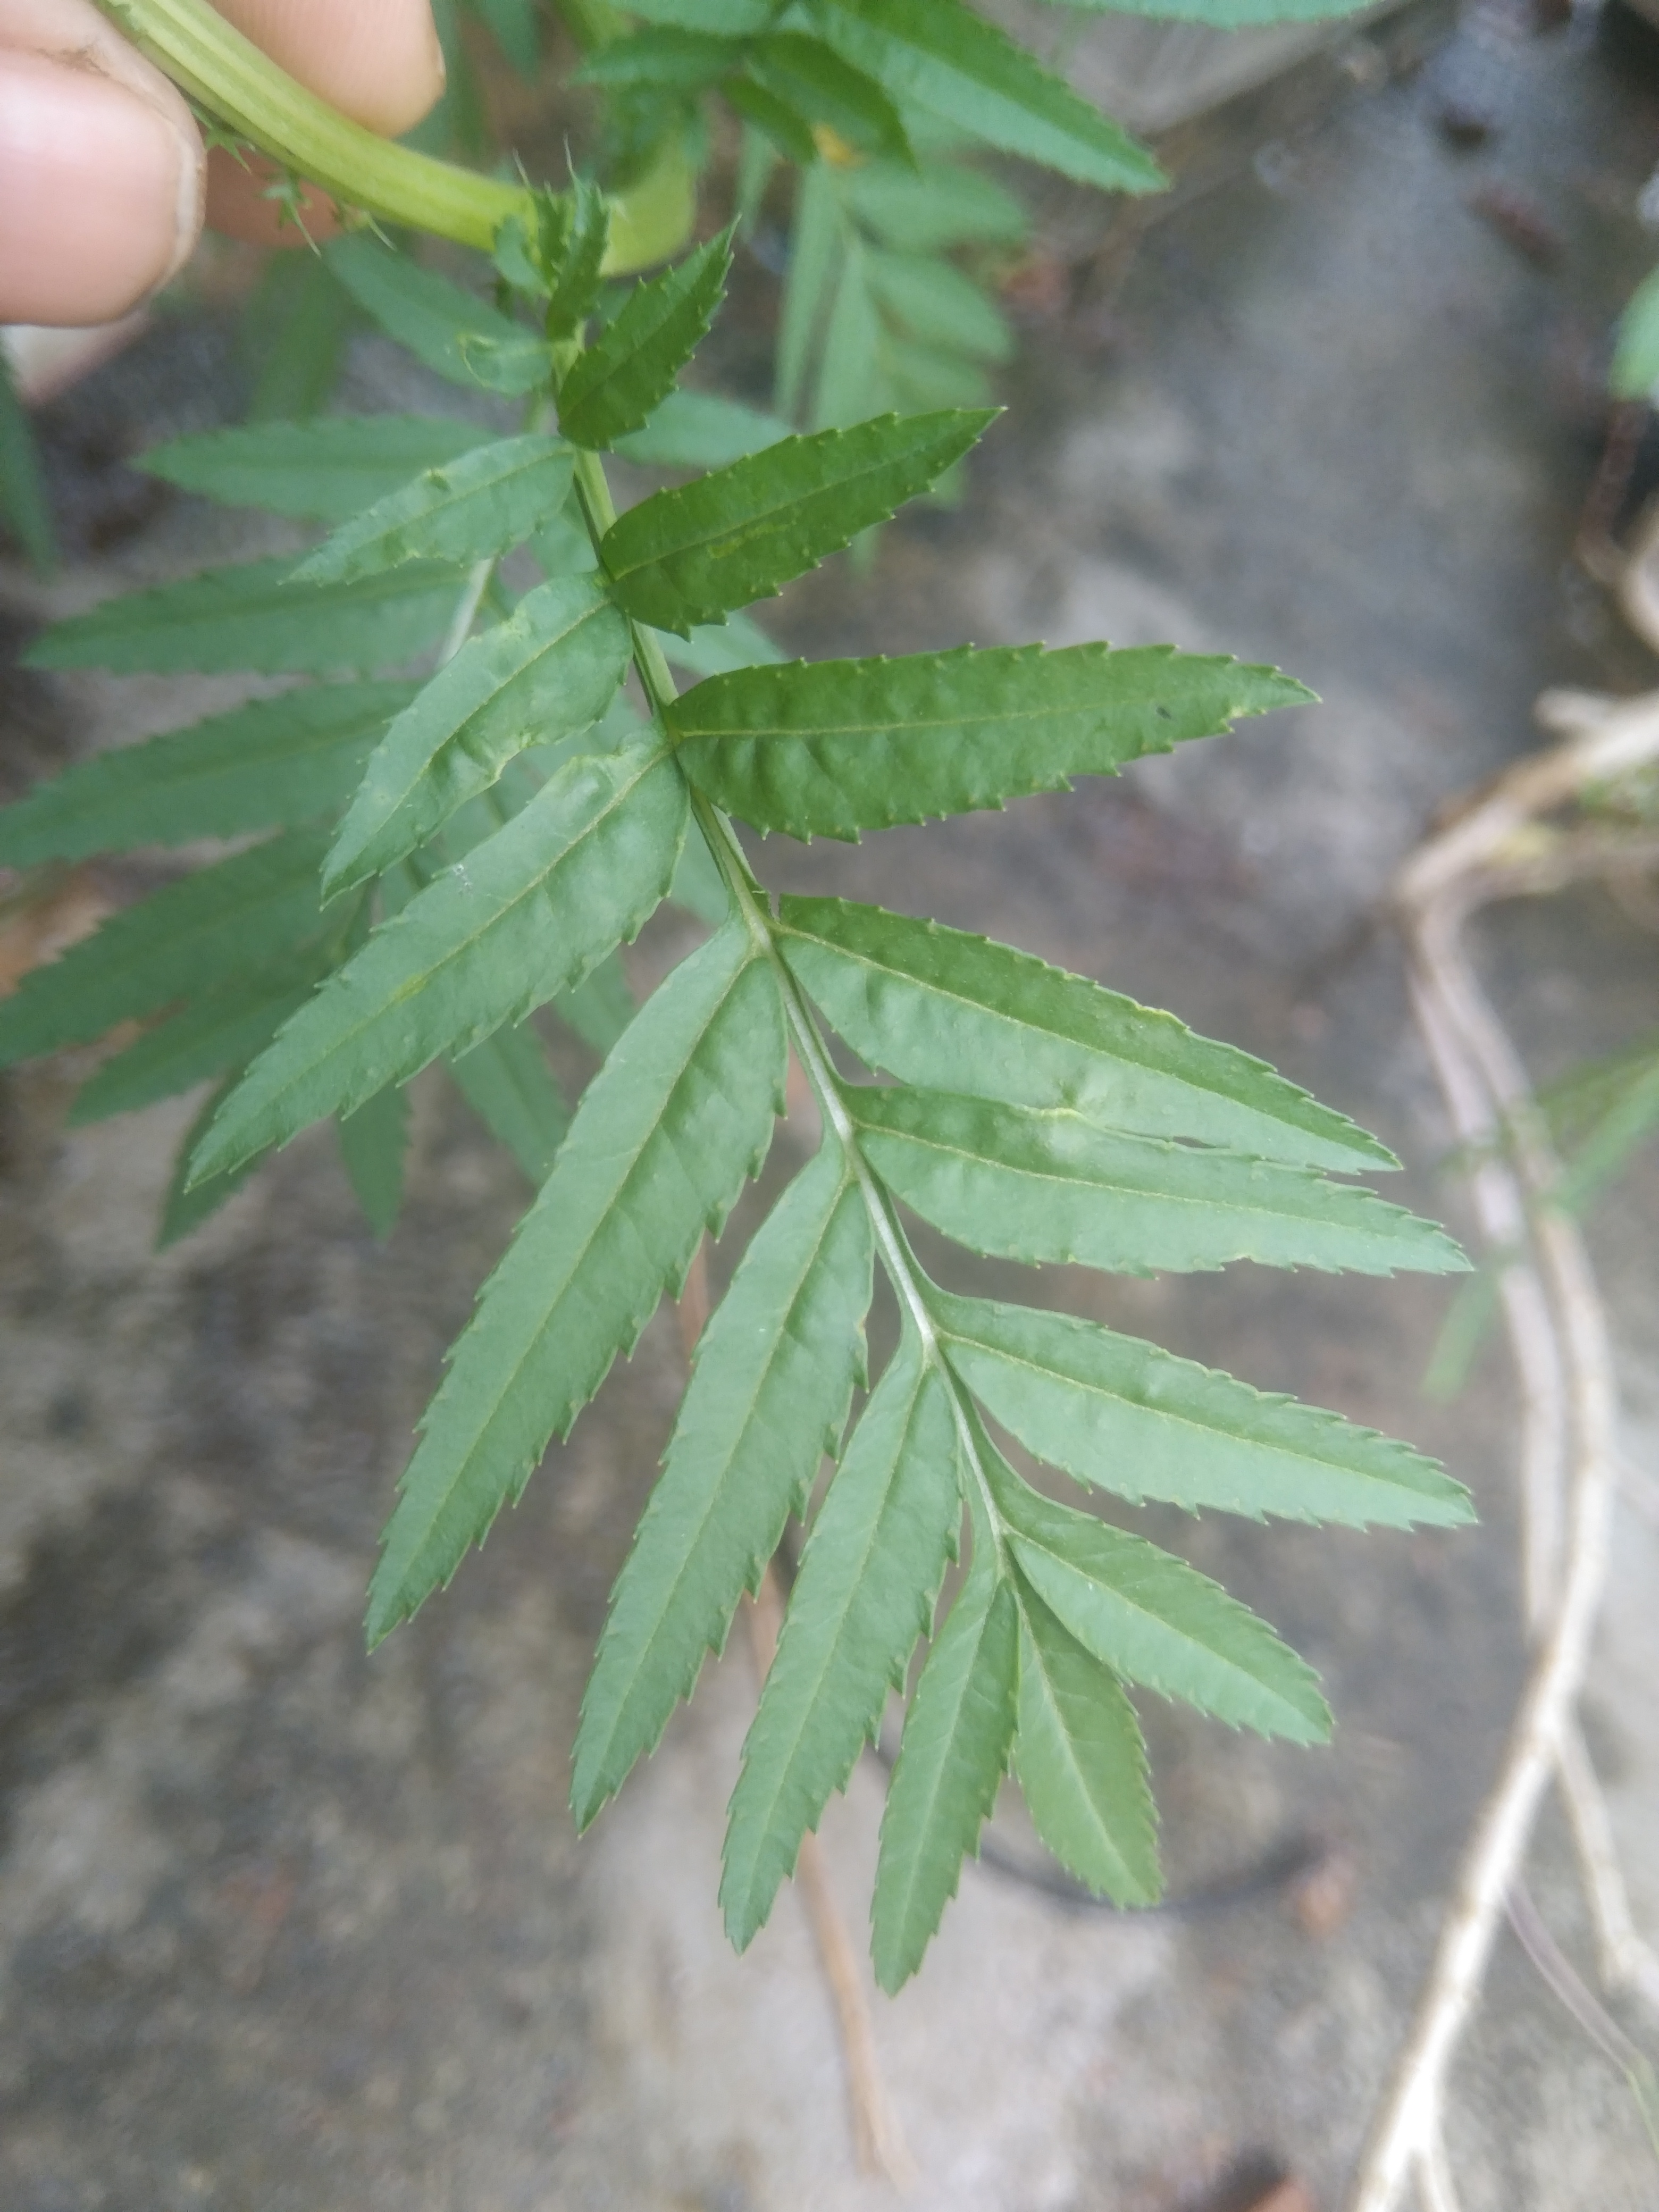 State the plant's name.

marigold
